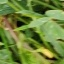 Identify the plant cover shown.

unstructured weed
